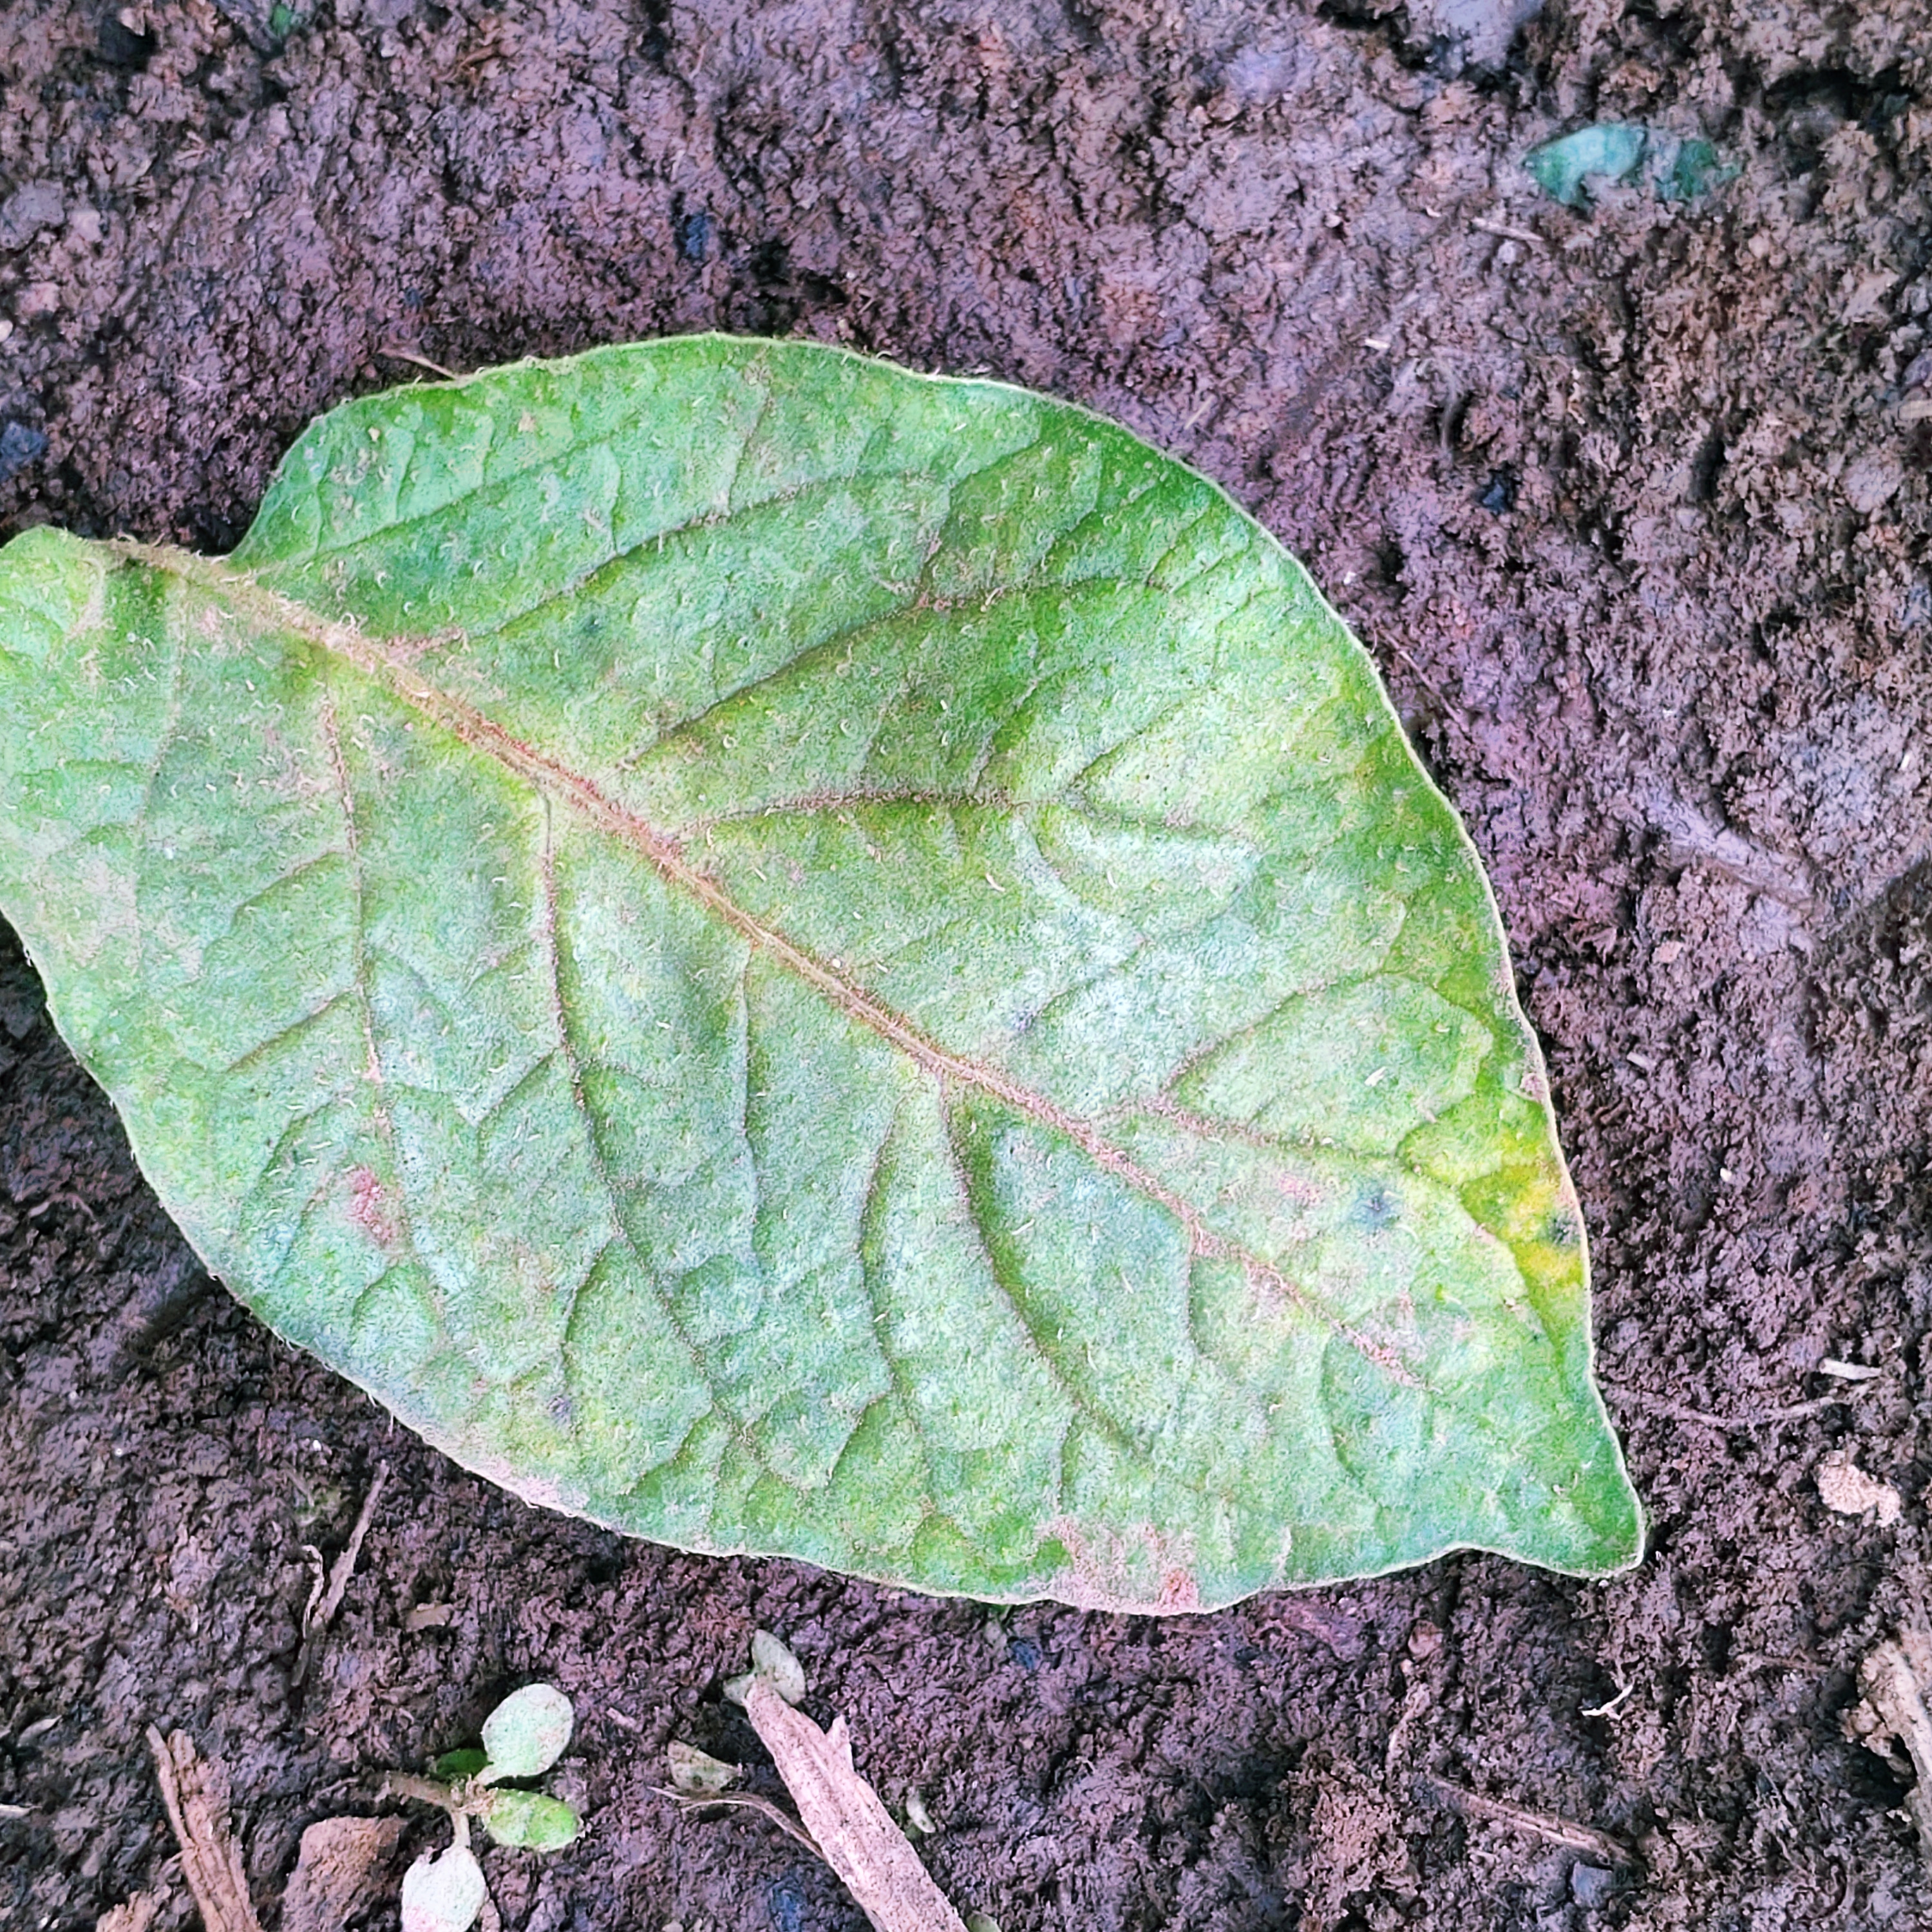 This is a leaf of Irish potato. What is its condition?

late blight
